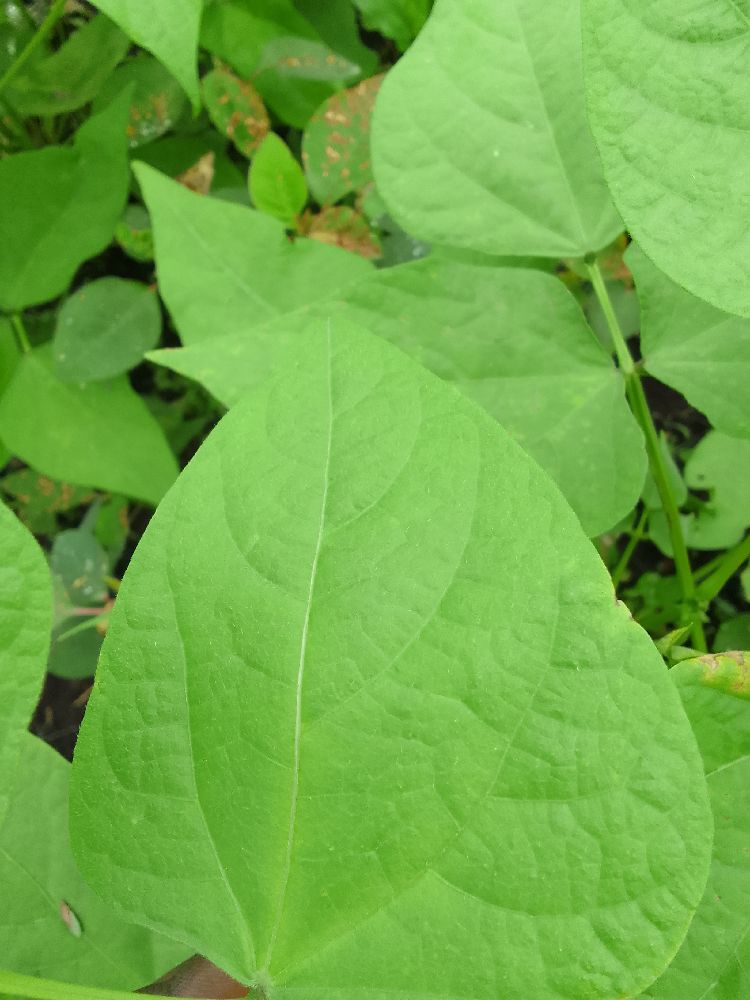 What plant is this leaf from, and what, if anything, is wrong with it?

common bean, healthy
